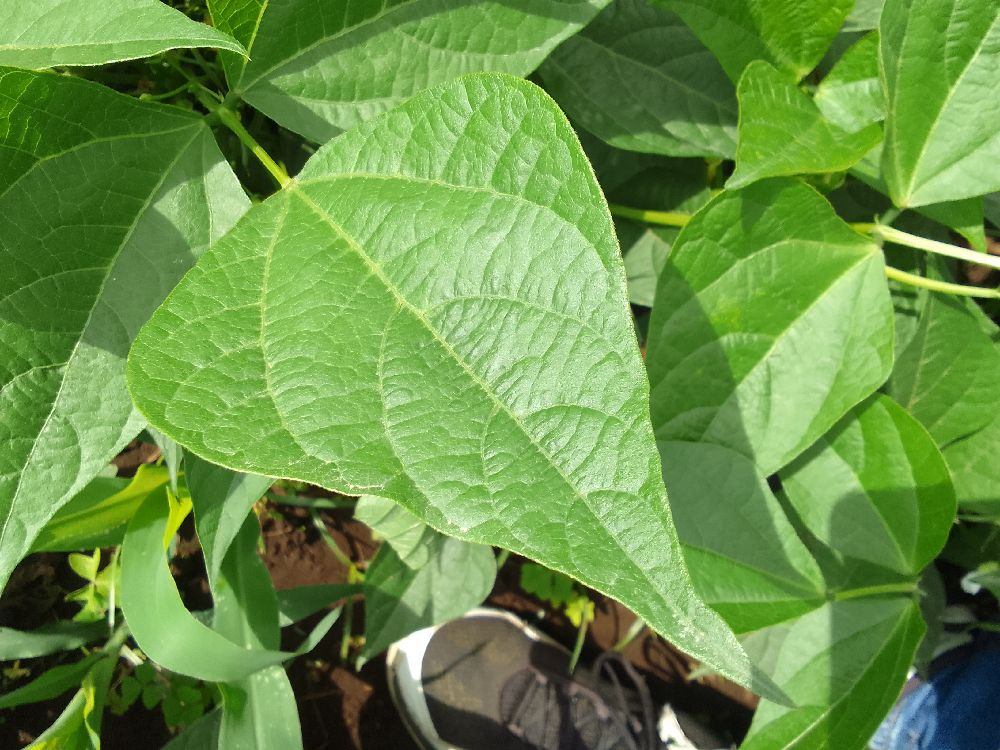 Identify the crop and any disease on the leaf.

common bean, healthy
